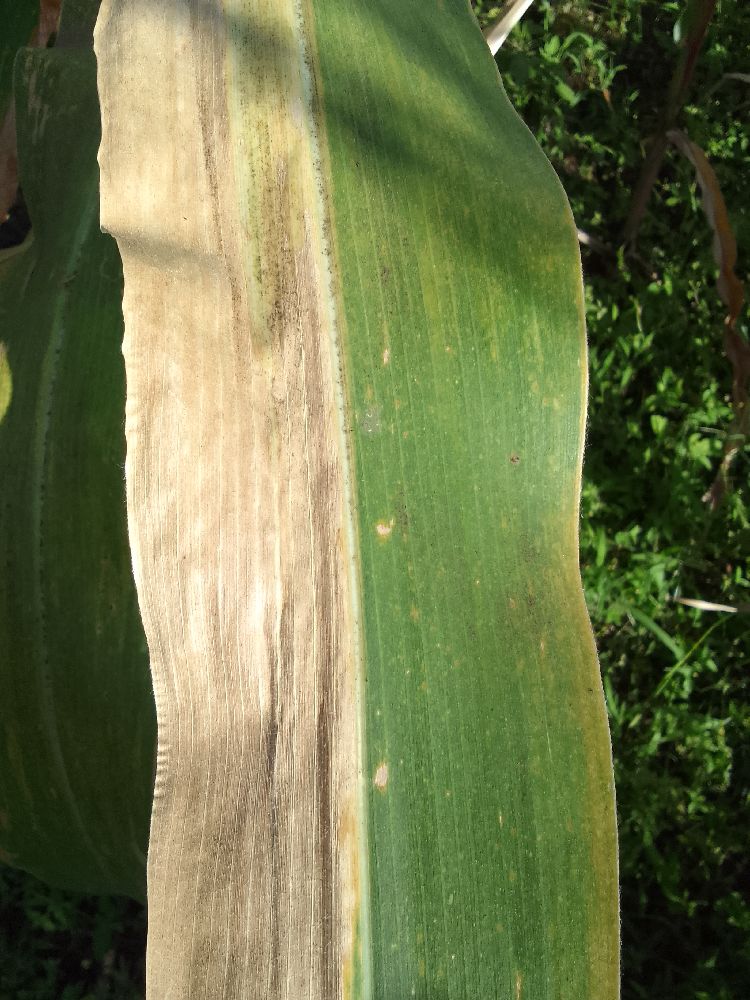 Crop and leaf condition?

maize, maize lethal necrosis
